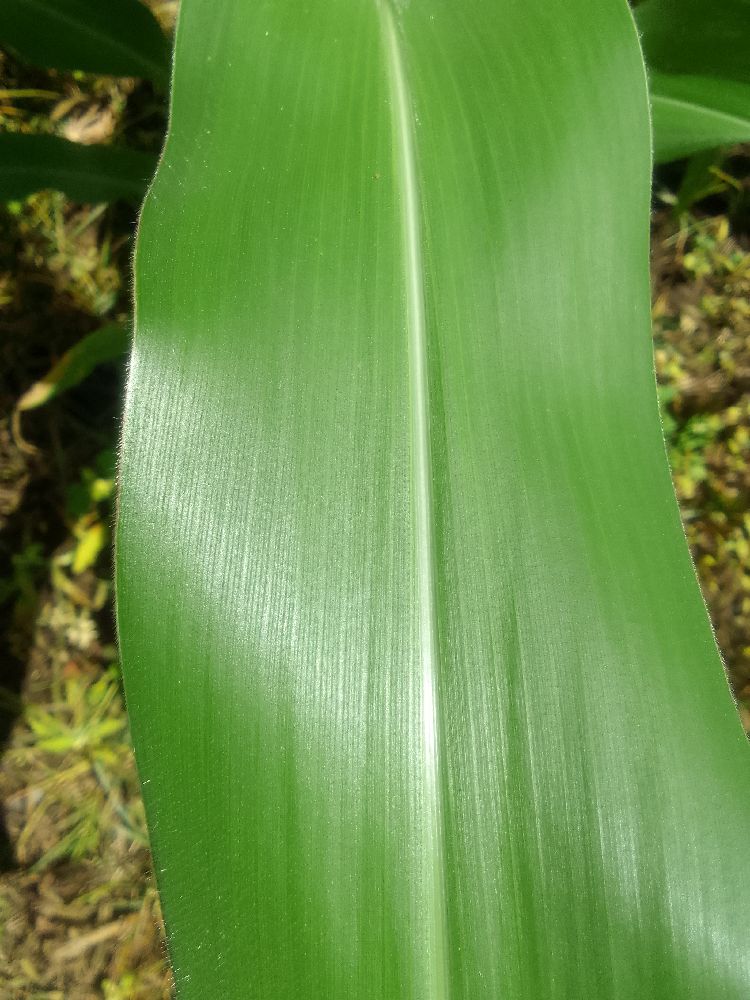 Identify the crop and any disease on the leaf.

maize, healthy
